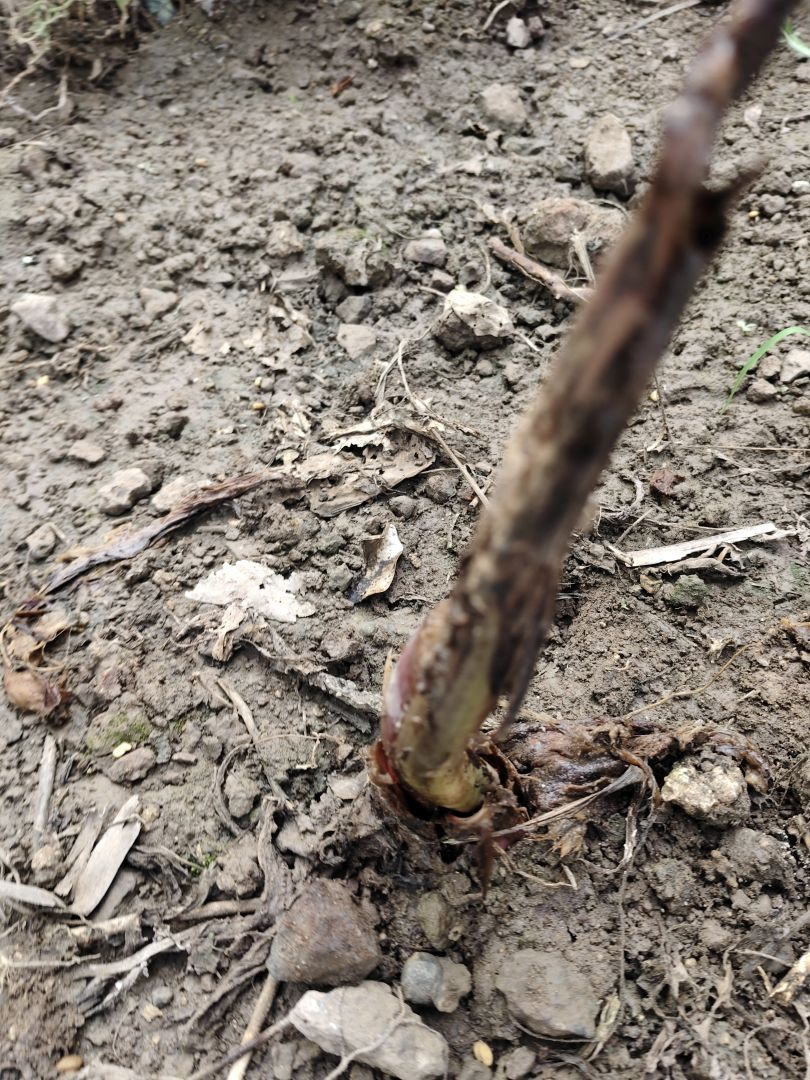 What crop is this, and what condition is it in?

taro, root rot
